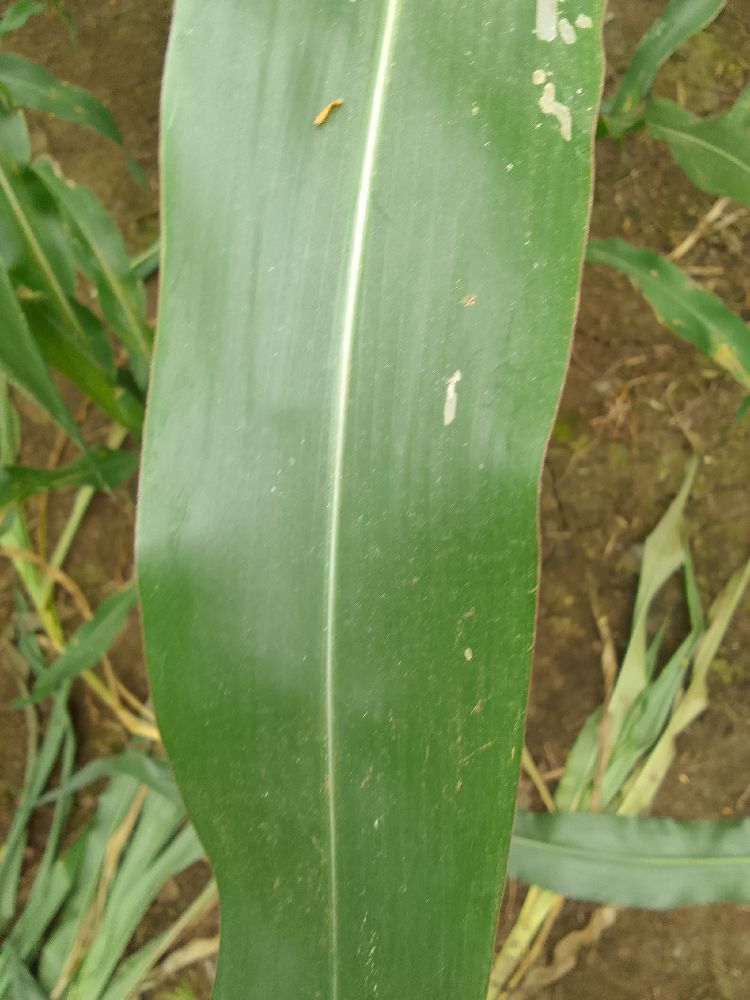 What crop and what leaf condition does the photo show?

maize, healthy
